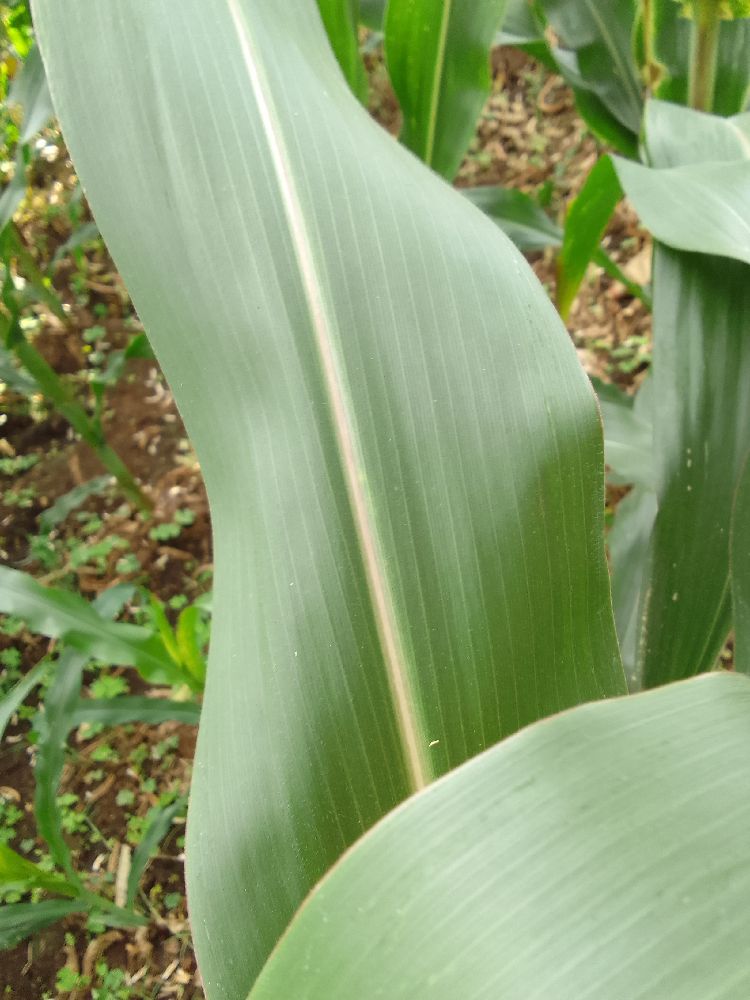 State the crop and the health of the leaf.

maize, healthy
